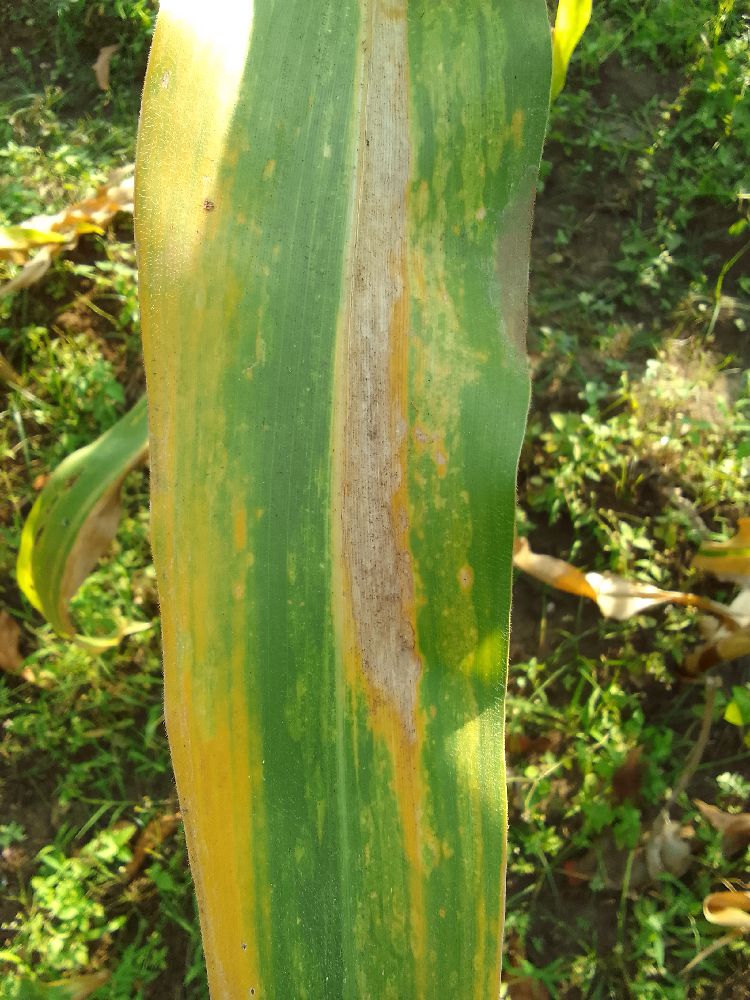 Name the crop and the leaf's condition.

maize, maize lethal necrosis
